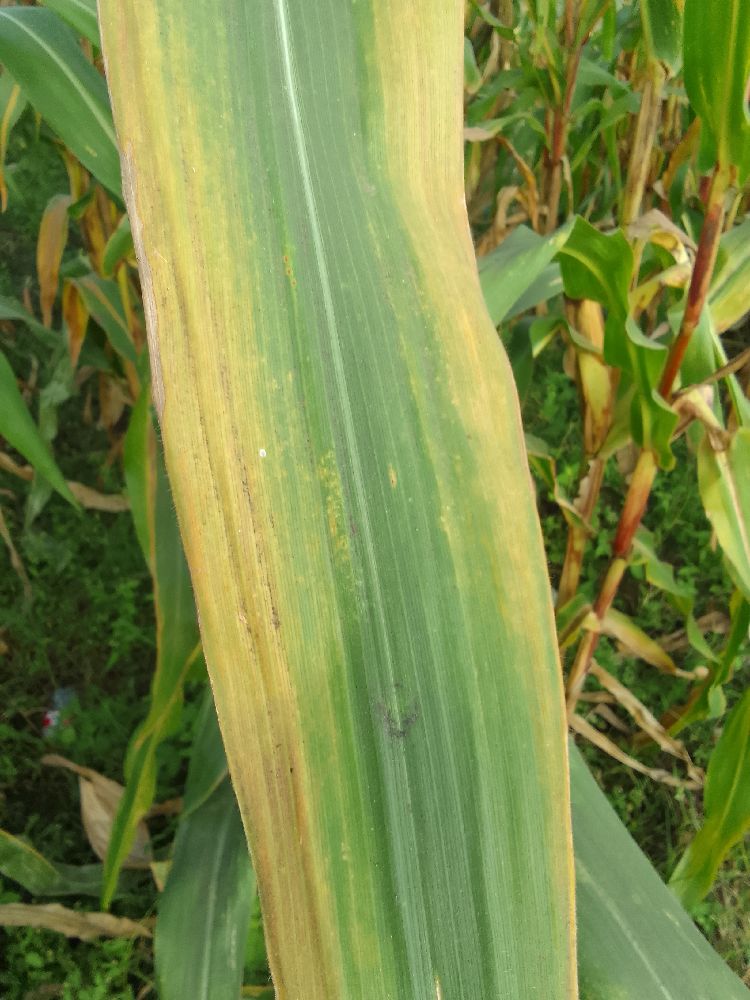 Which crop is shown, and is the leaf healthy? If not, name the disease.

maize, maize lethal necrosis
